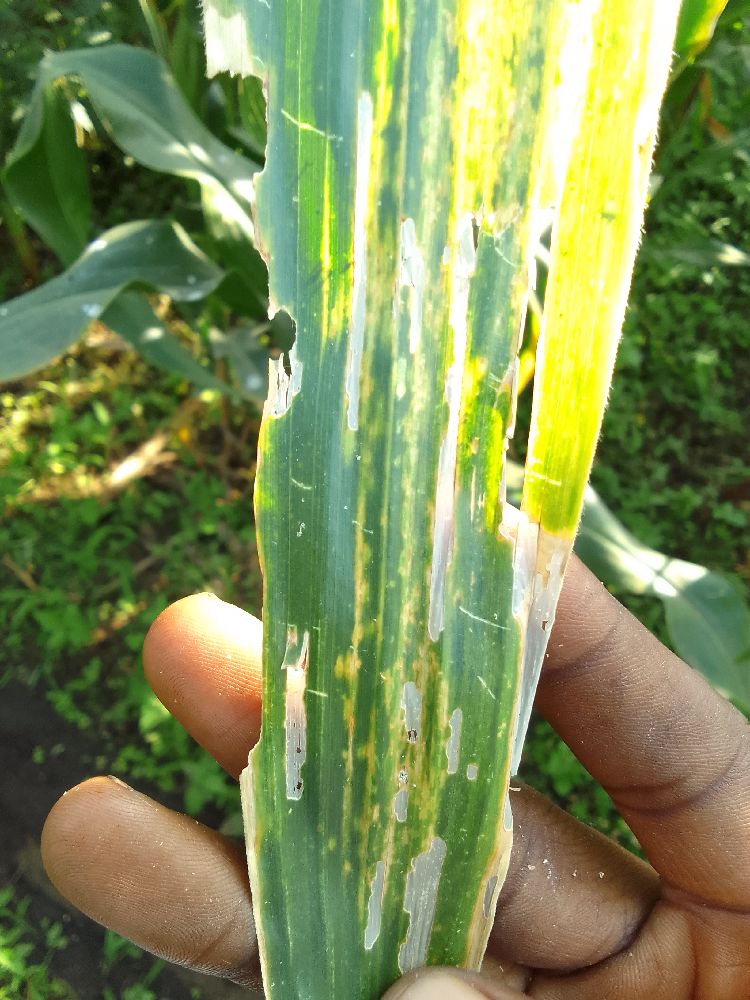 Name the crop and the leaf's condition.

maize, maize lethal necrosis
